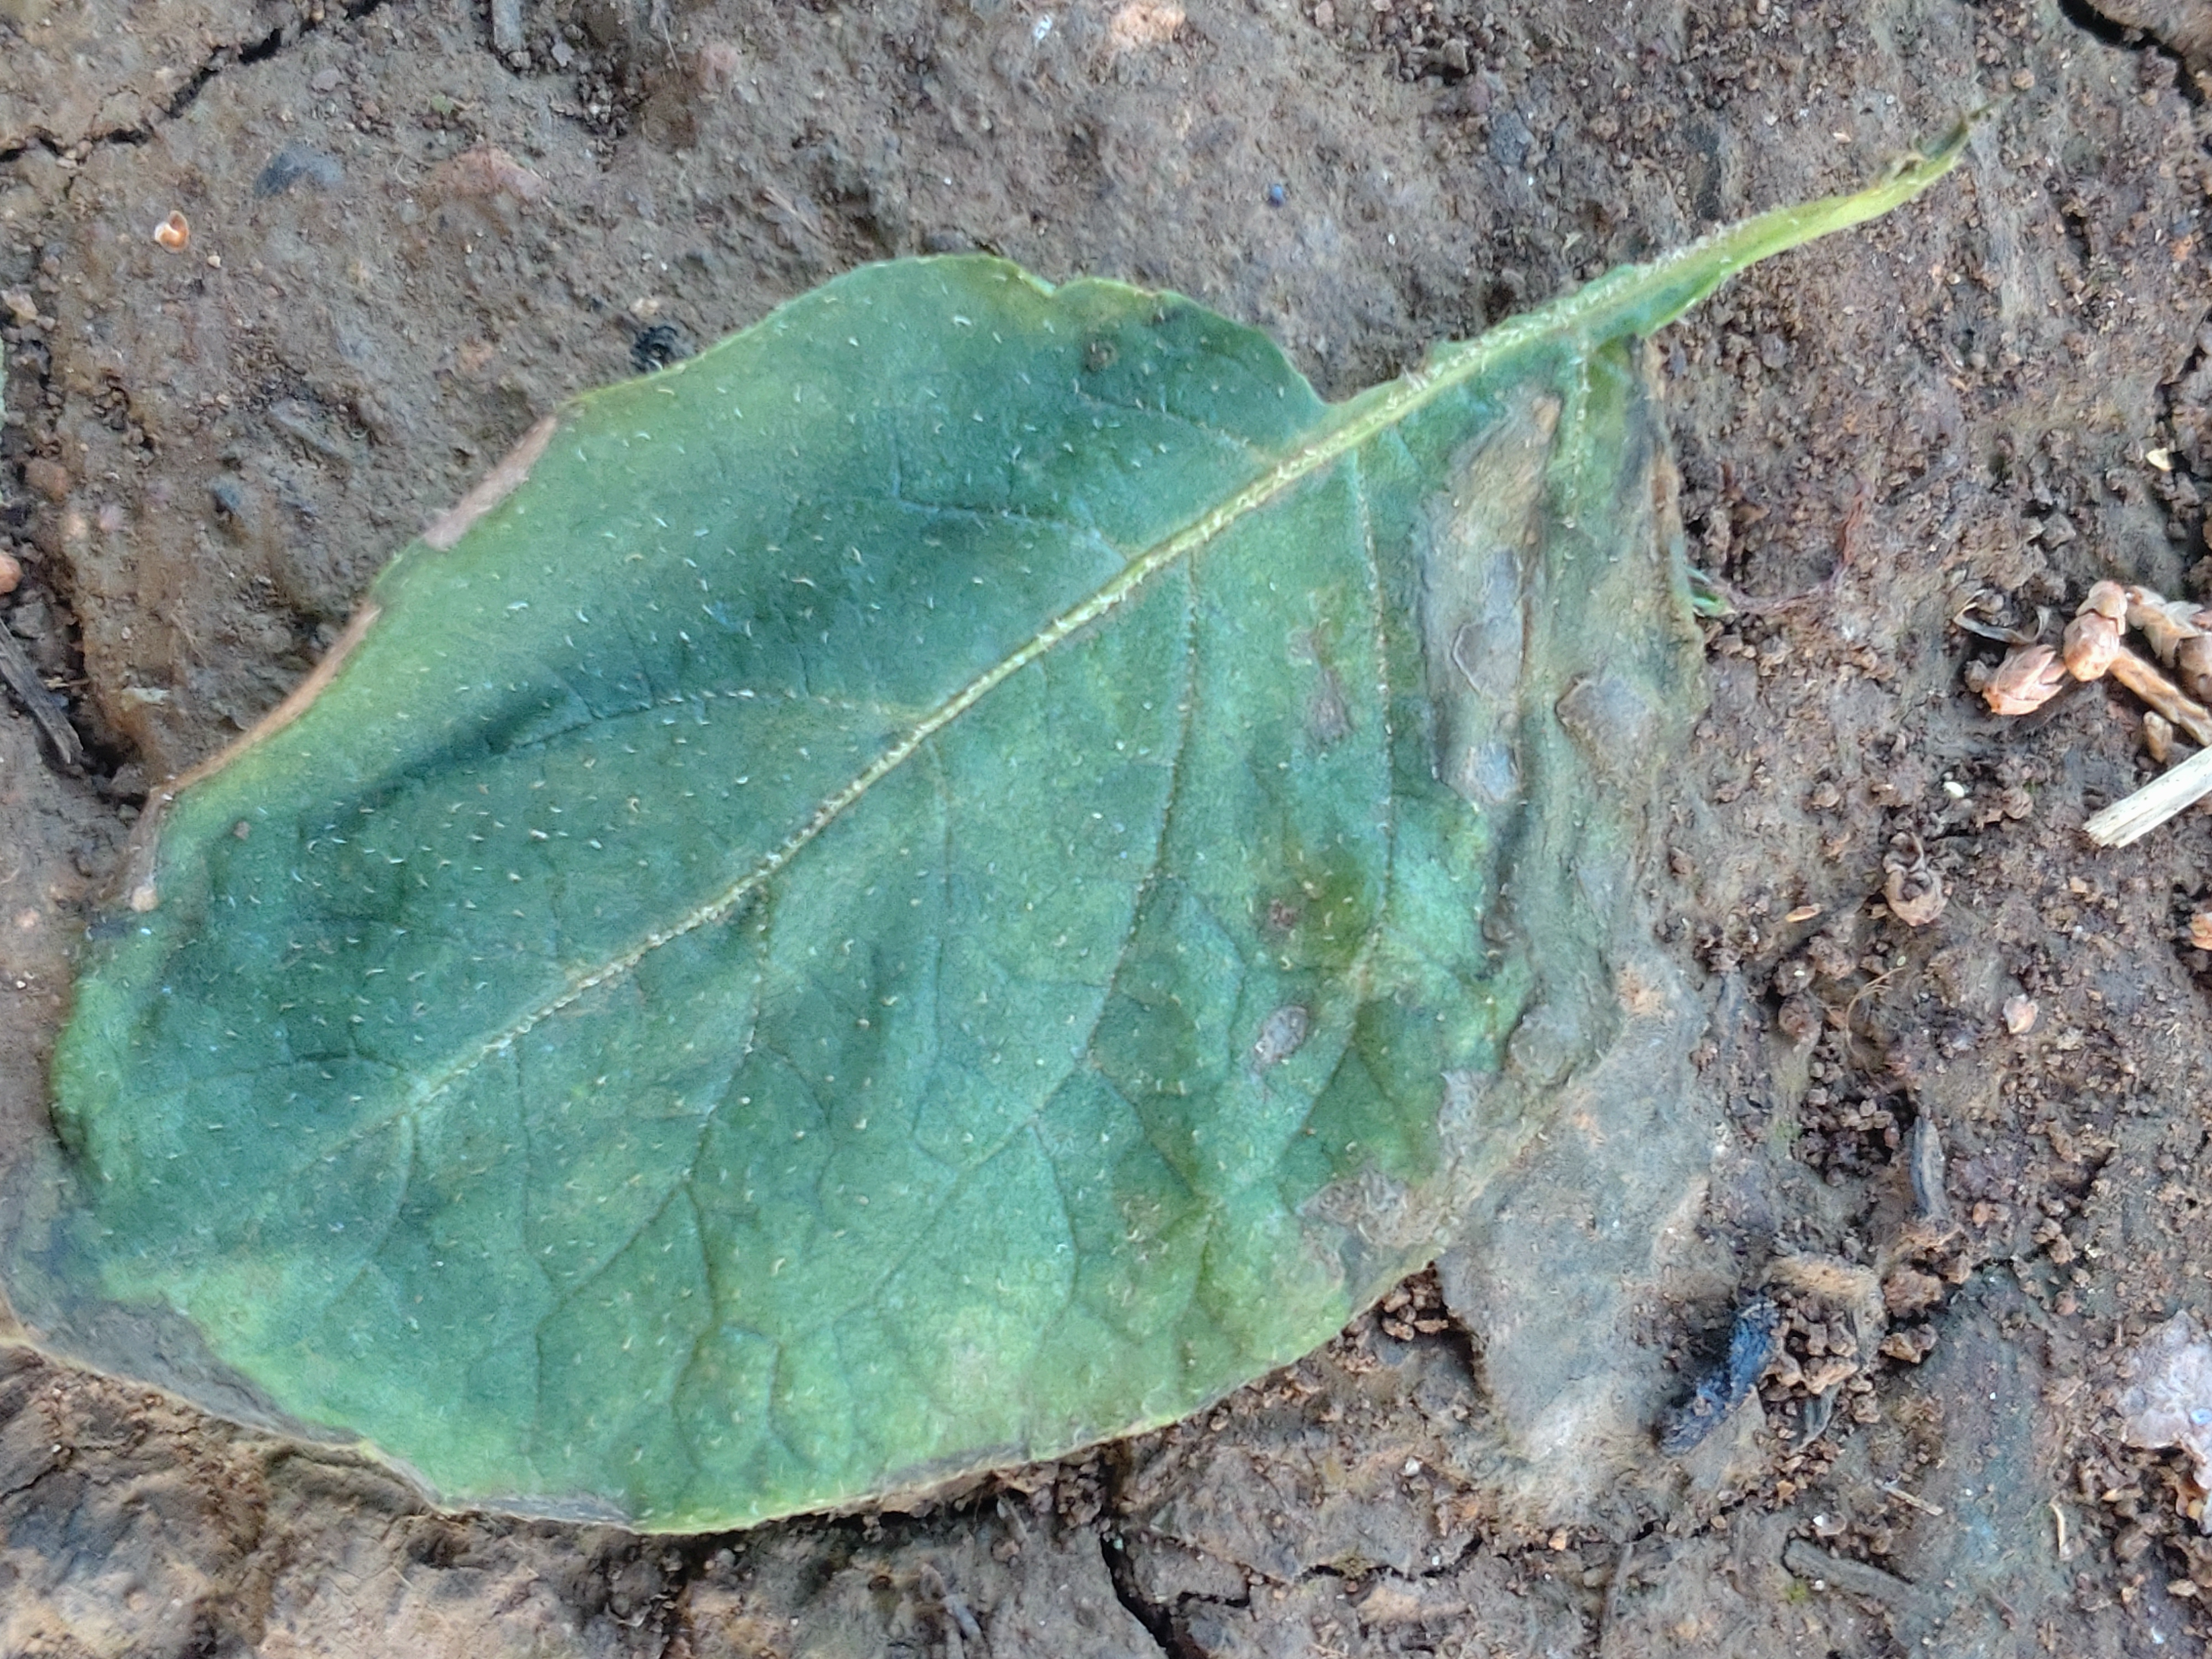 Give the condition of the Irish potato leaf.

early blight
